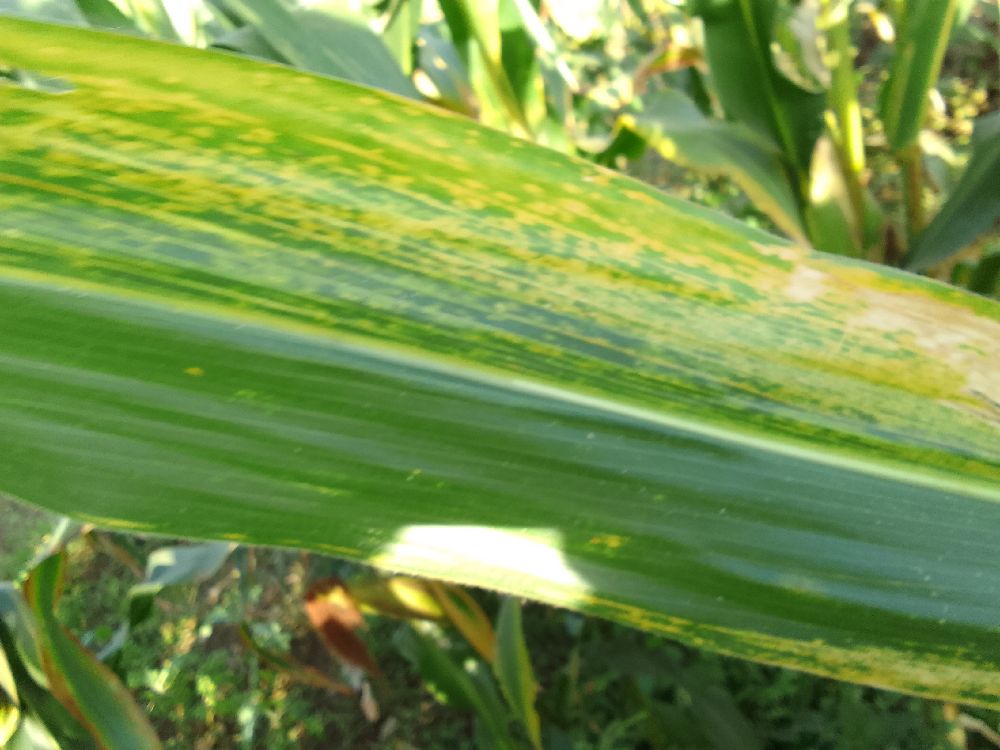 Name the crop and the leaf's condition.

maize, maize lethal necrosis
